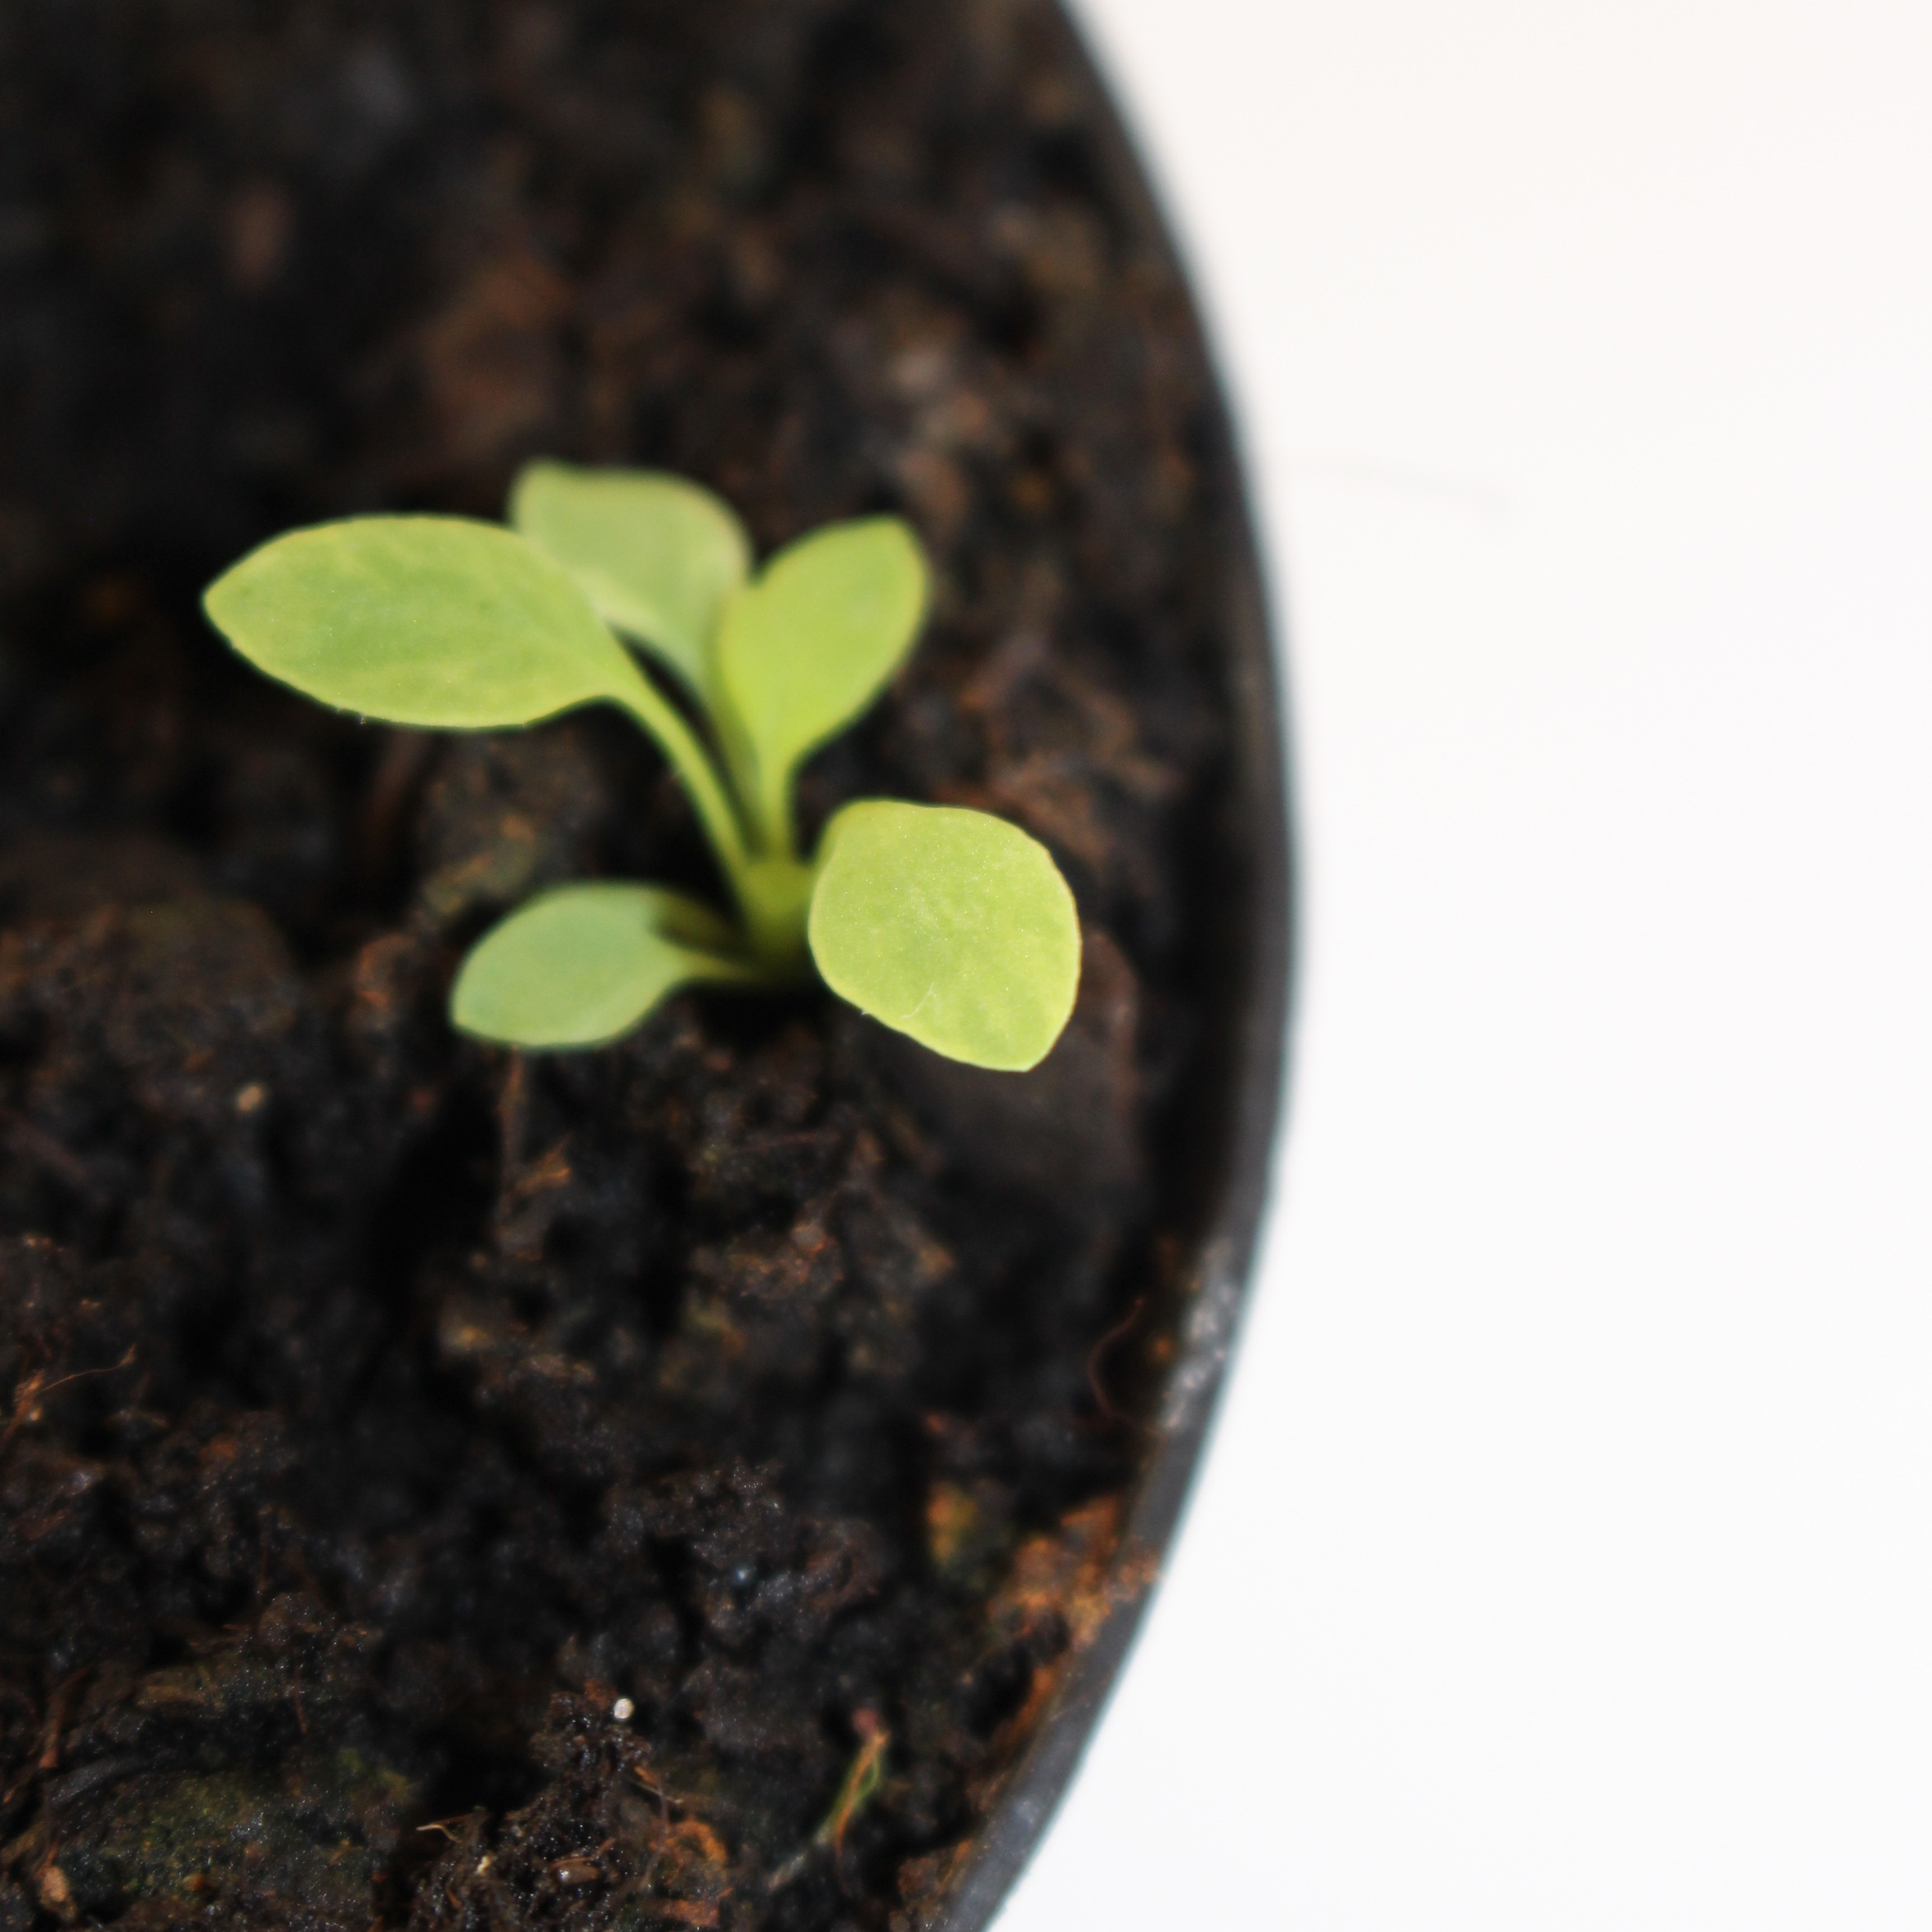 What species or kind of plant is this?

Papaver rhoeas
